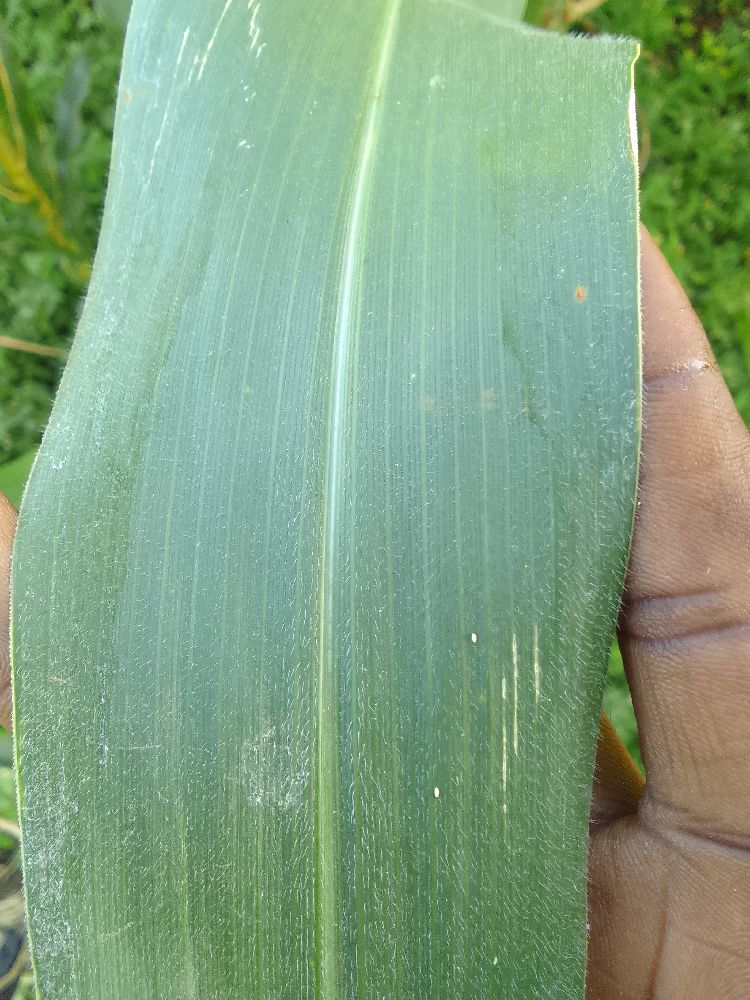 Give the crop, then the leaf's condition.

maize, healthy
